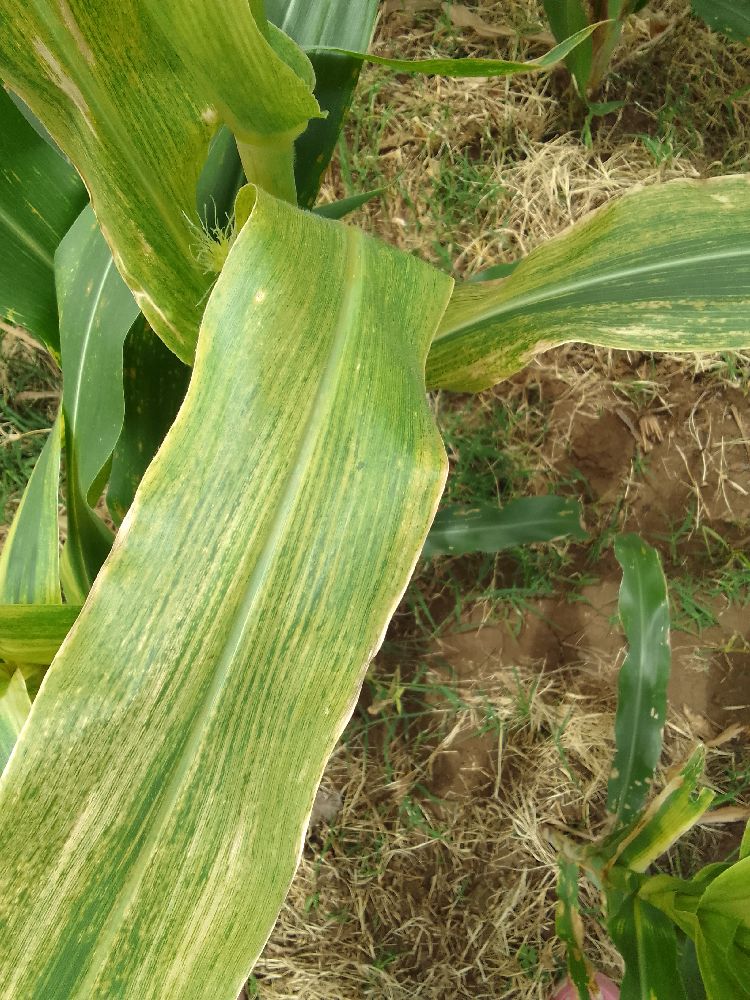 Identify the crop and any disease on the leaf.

maize, maize lethal necrosis
